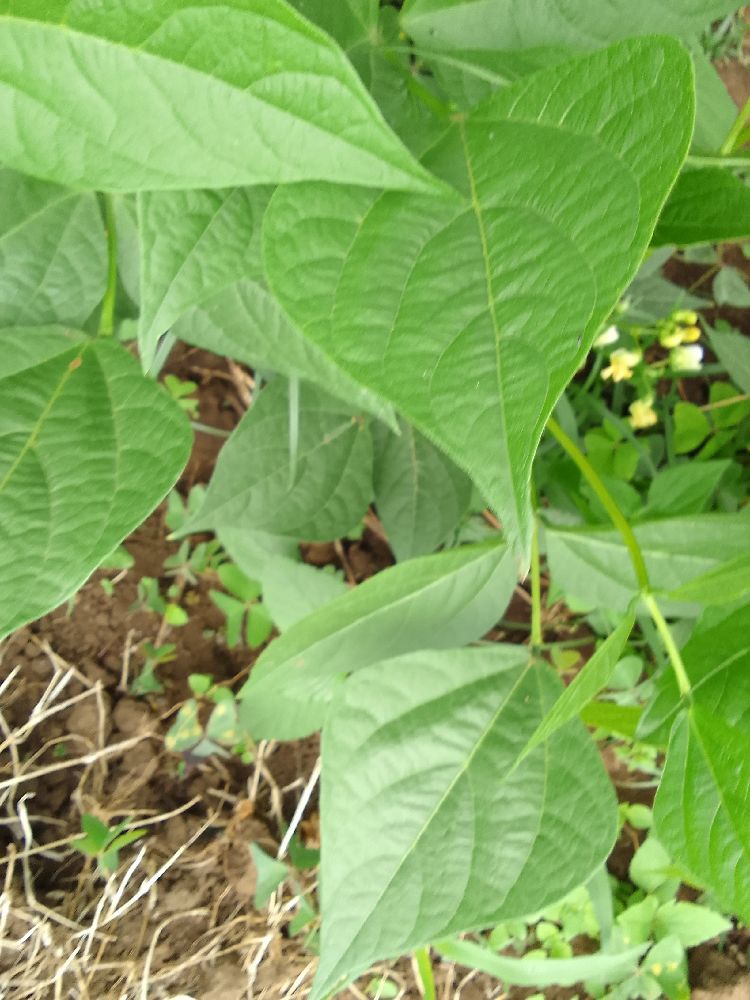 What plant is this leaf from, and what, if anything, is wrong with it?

common bean, healthy
